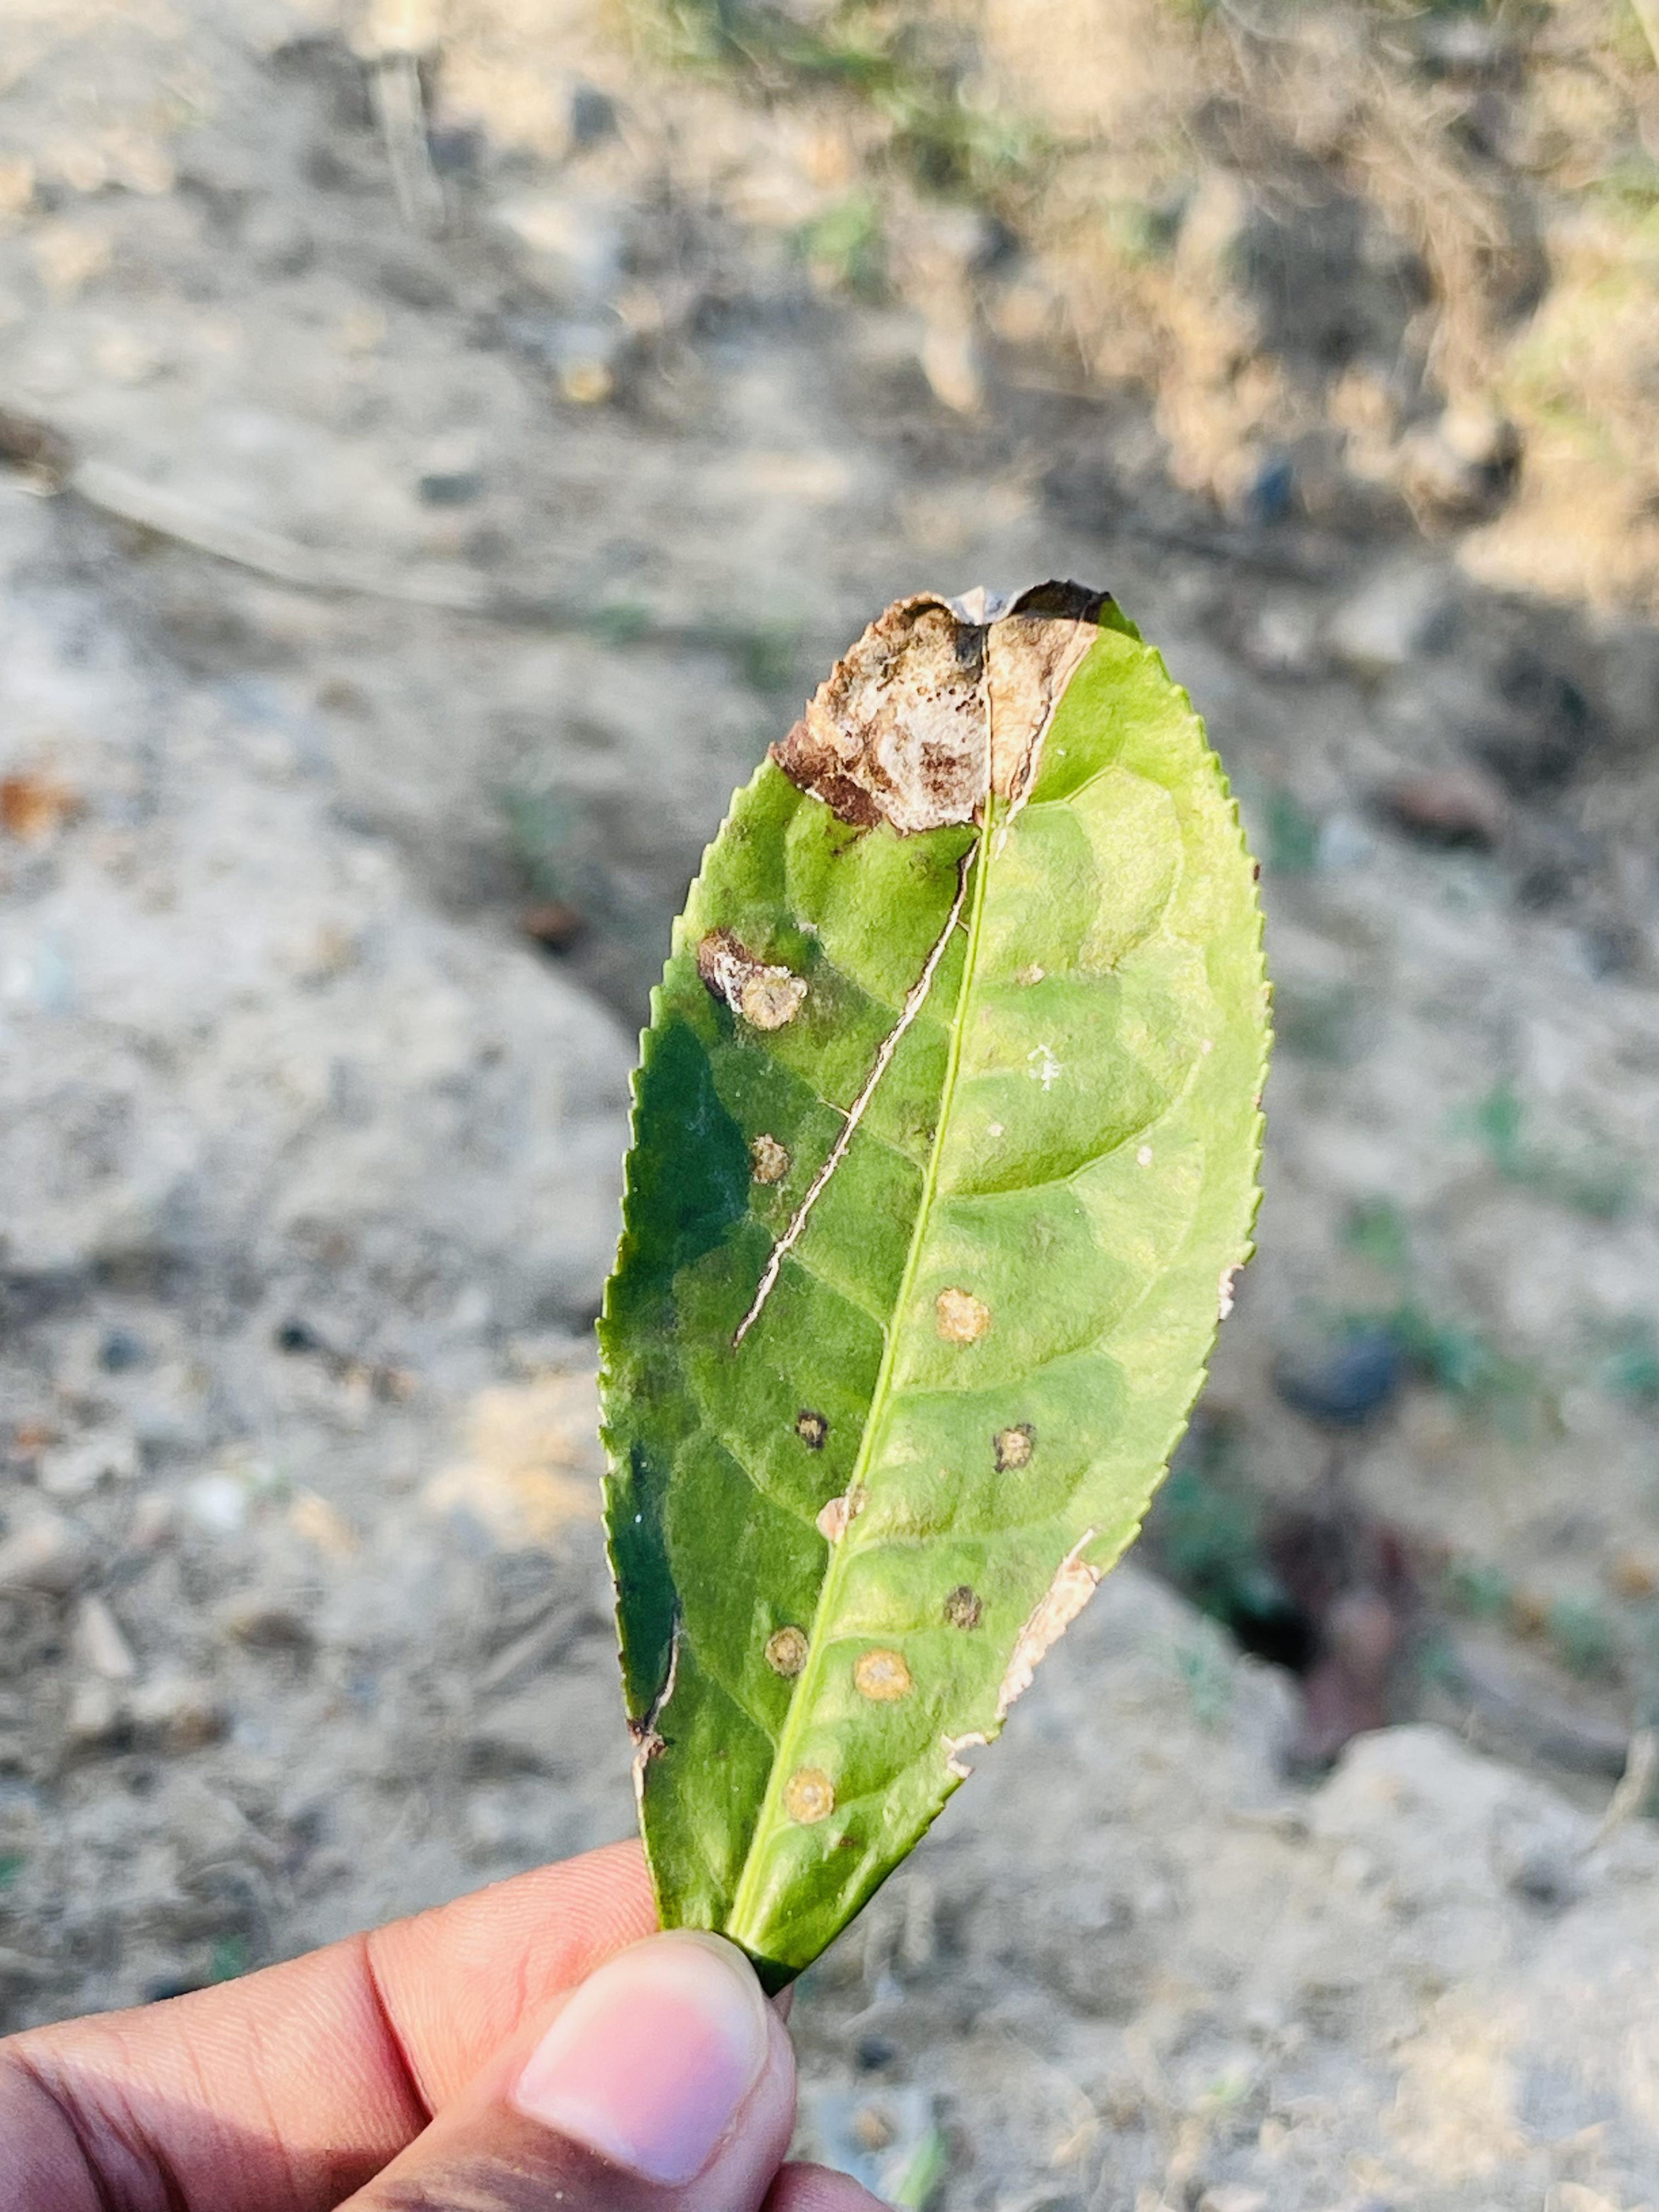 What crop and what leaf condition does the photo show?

tea, blight
